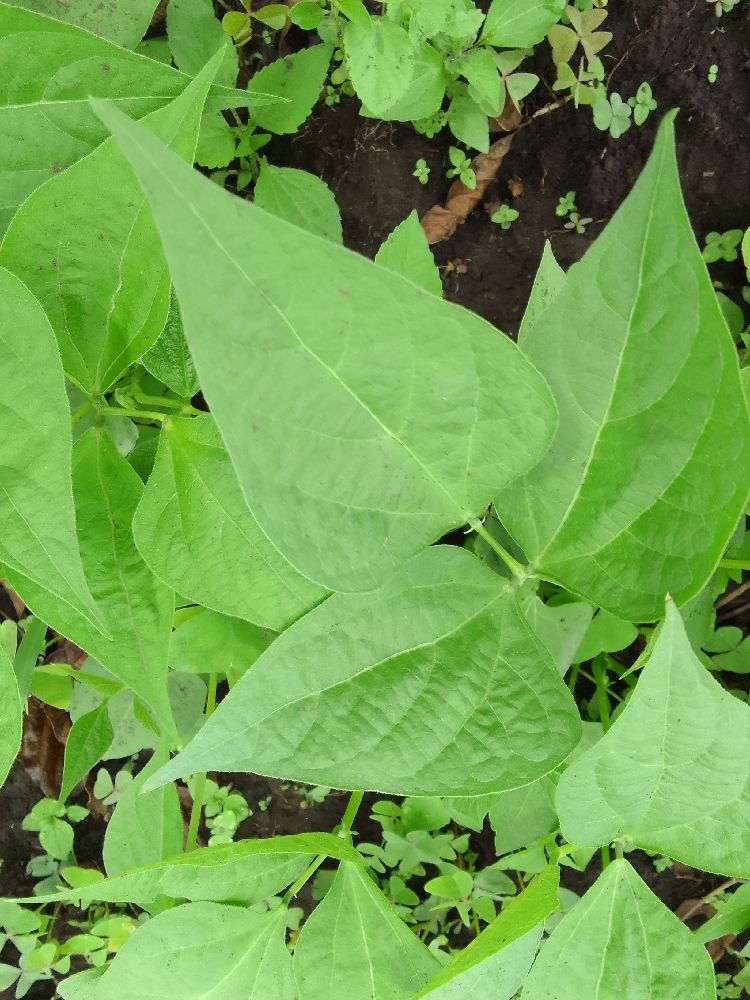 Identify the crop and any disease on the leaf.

common bean, healthy
